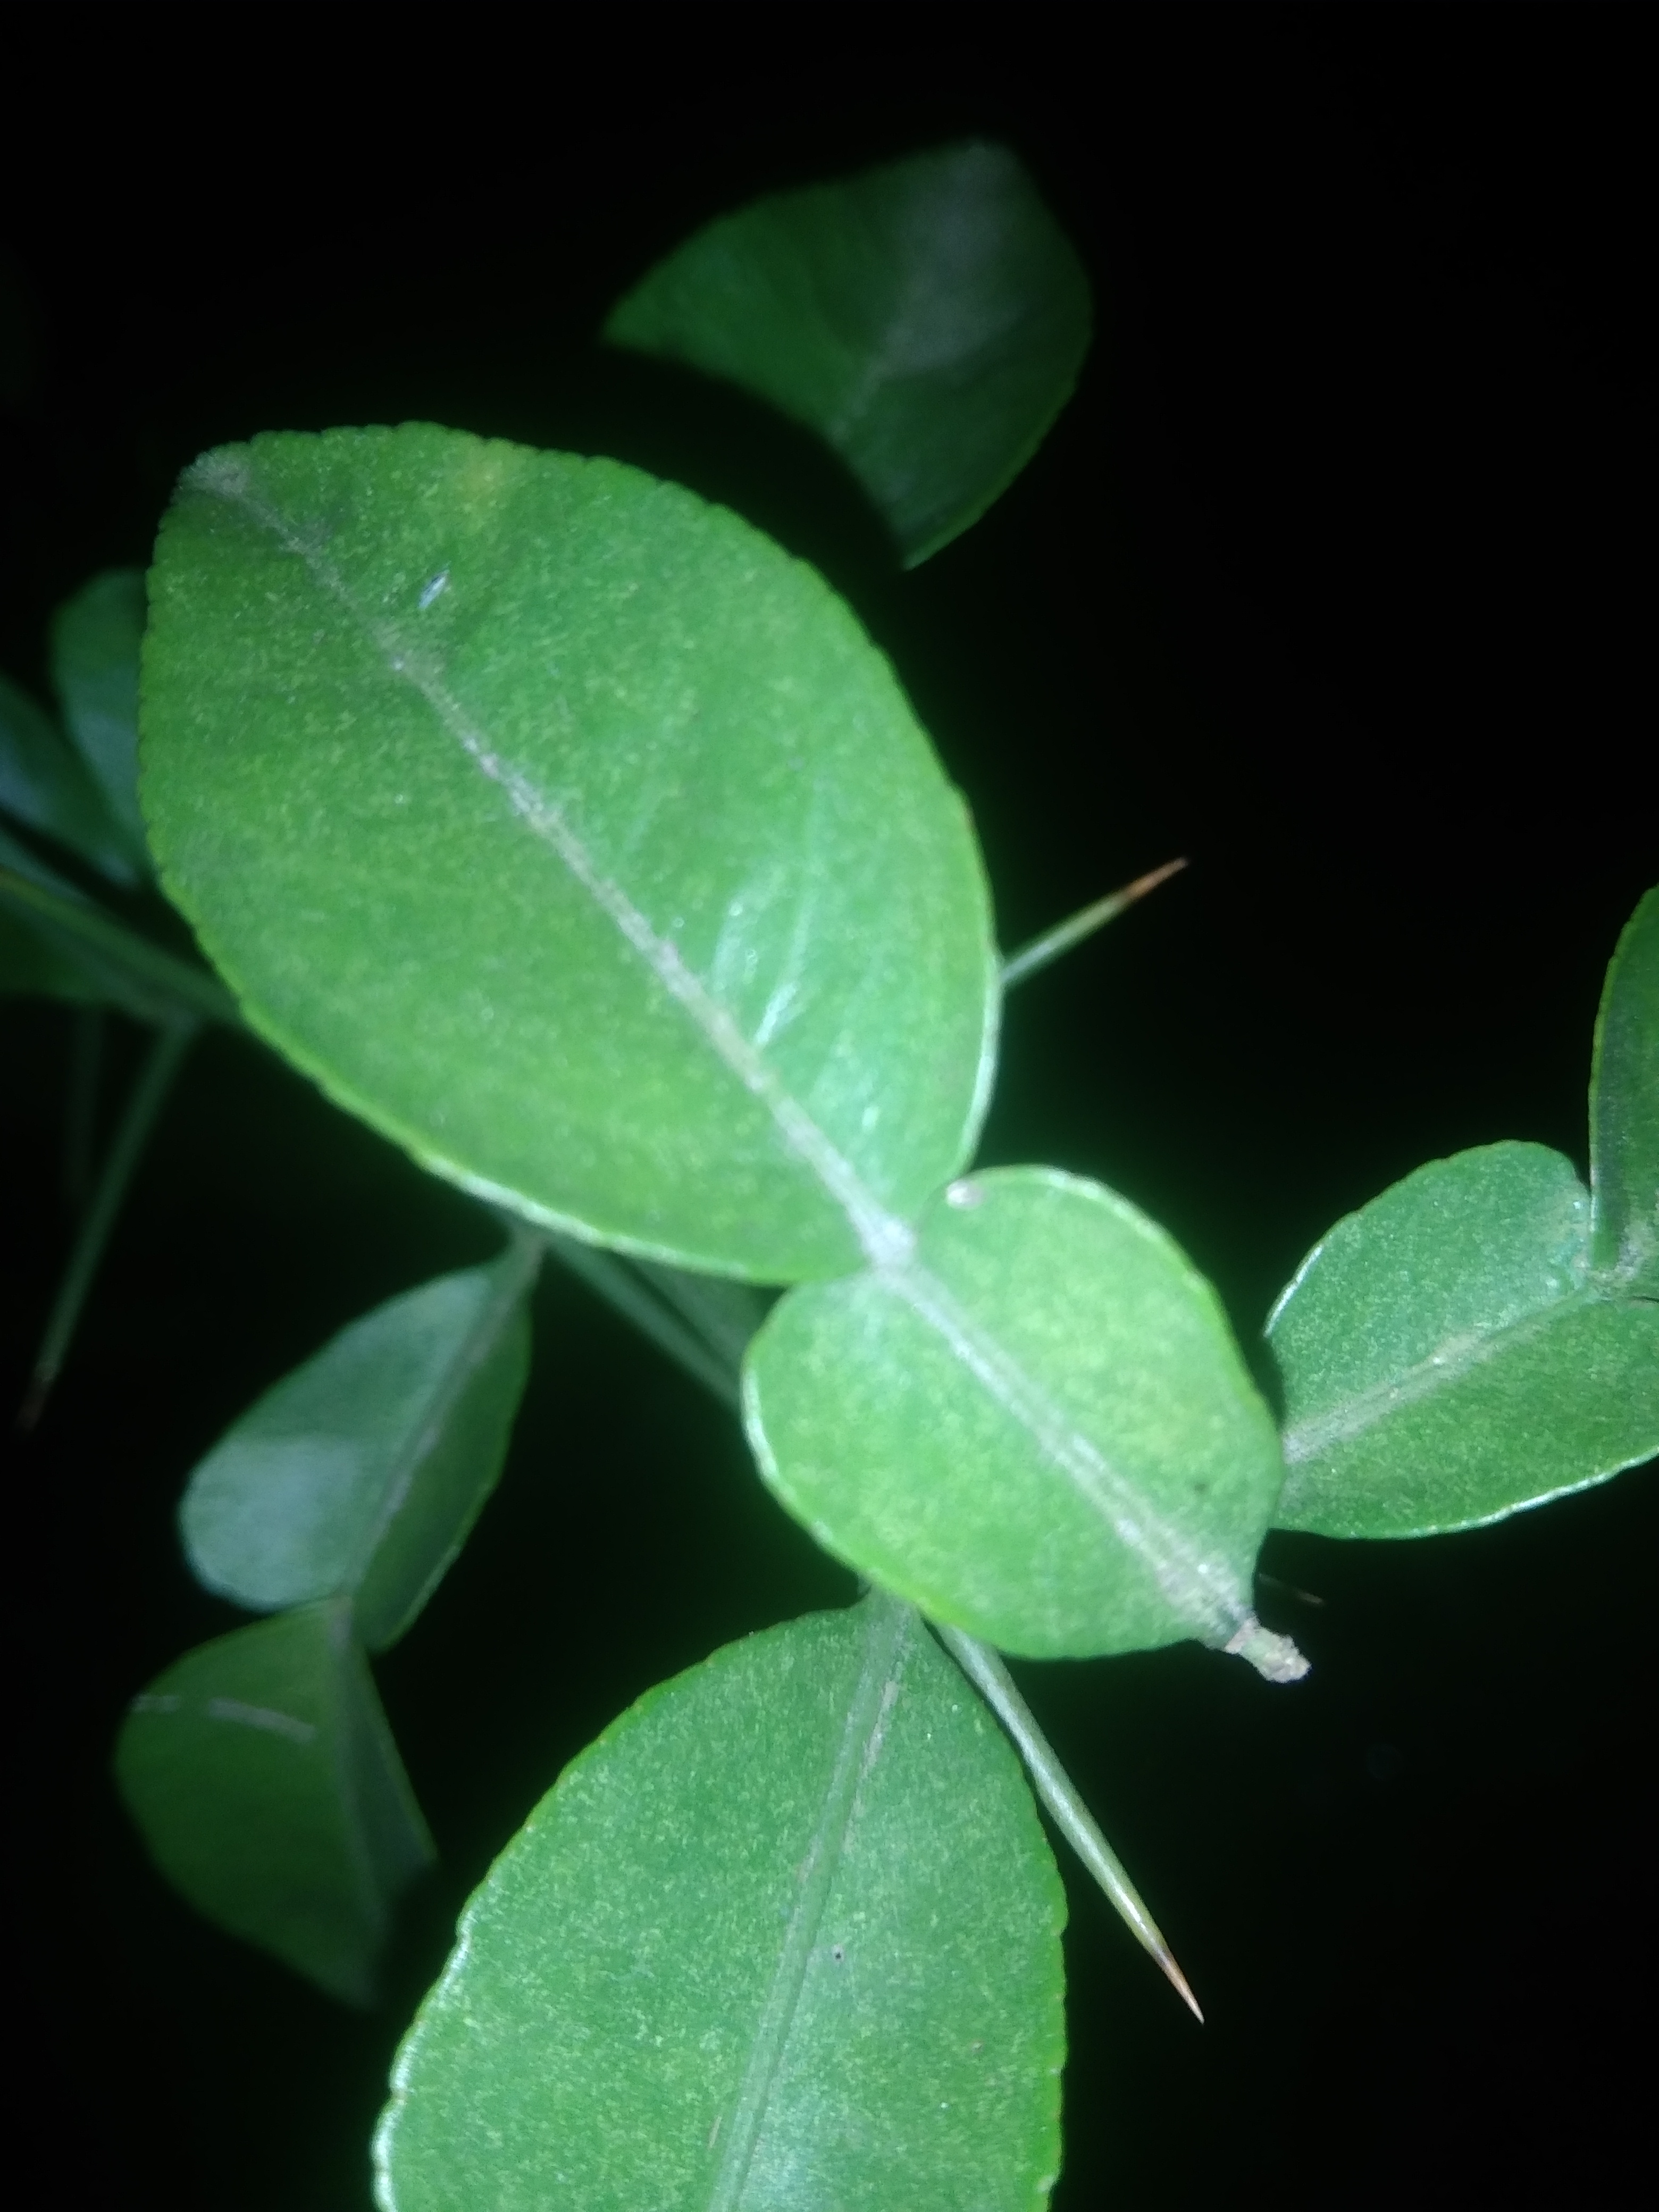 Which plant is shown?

lemon
